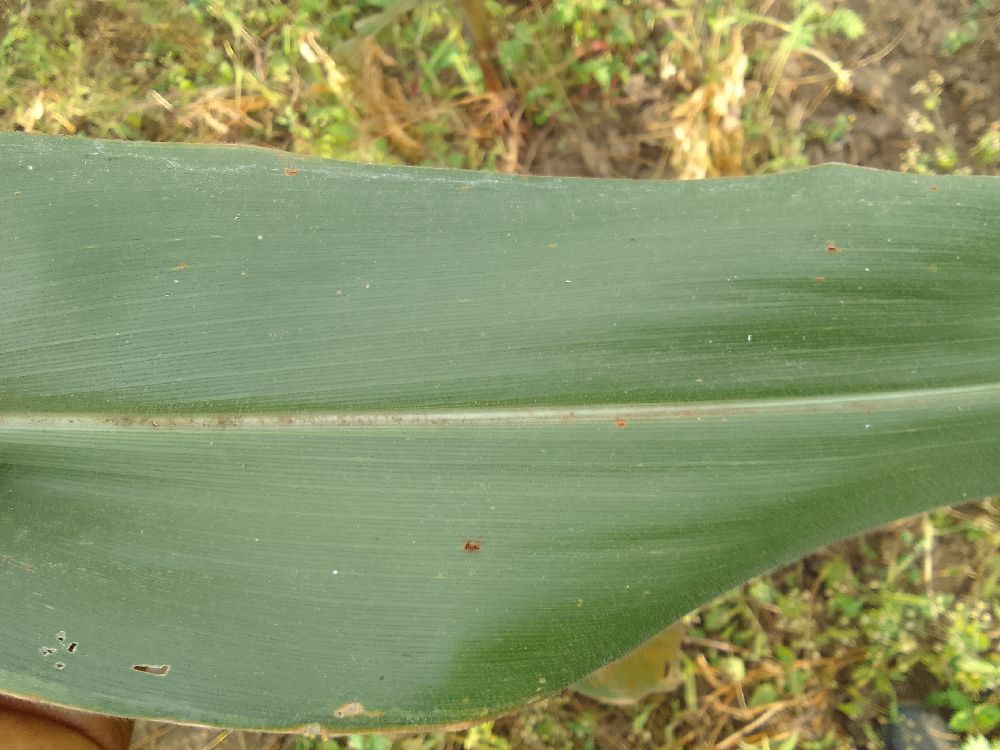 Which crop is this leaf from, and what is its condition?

maize, healthy
